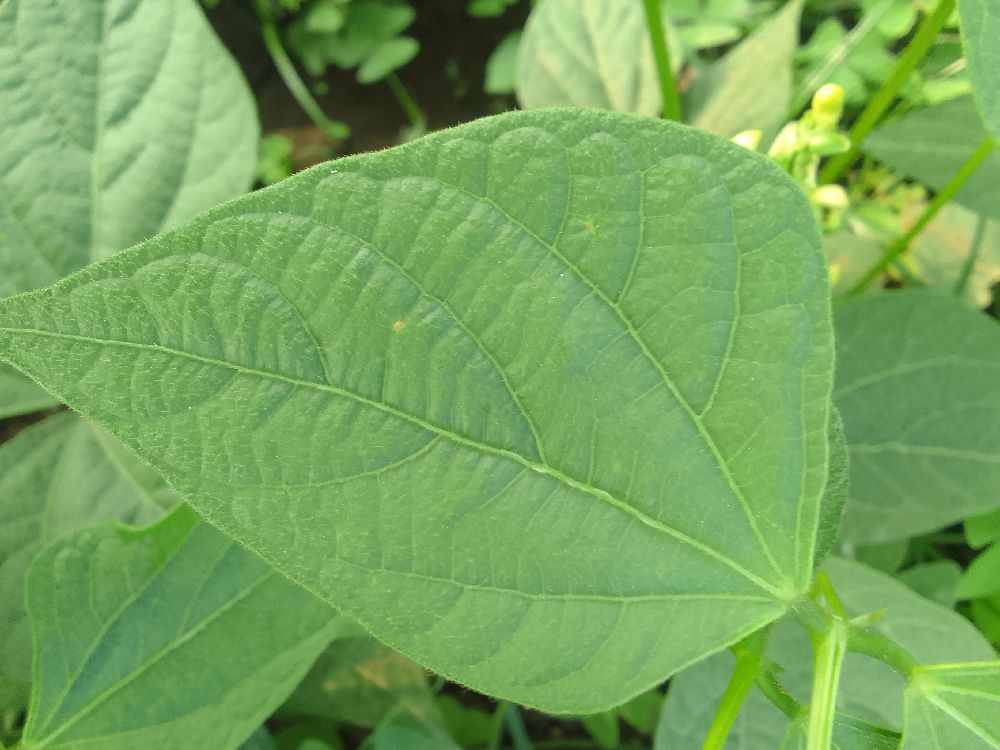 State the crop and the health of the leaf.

common bean, healthy
